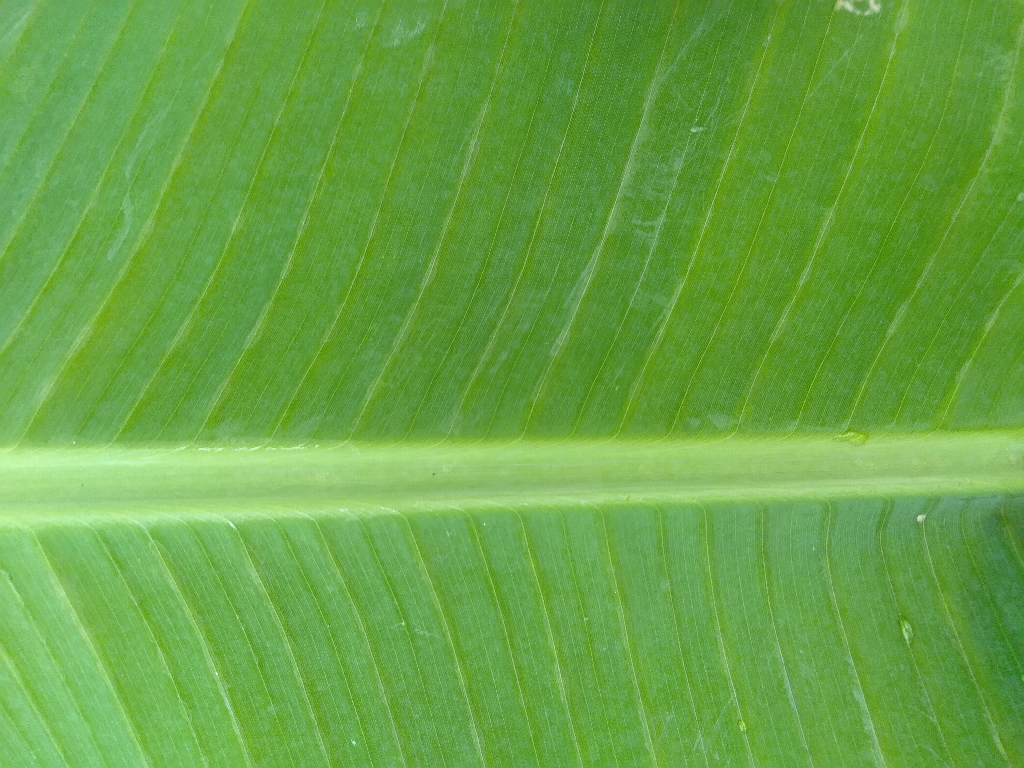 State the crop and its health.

banana, healthy
